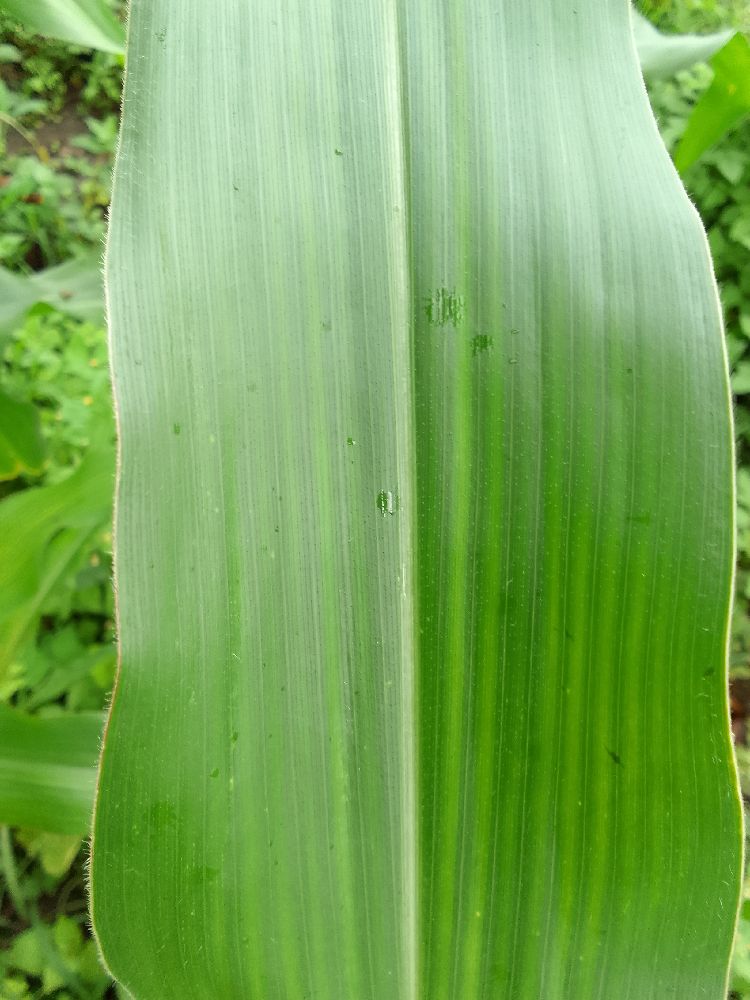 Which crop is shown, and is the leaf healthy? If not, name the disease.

maize, healthy
